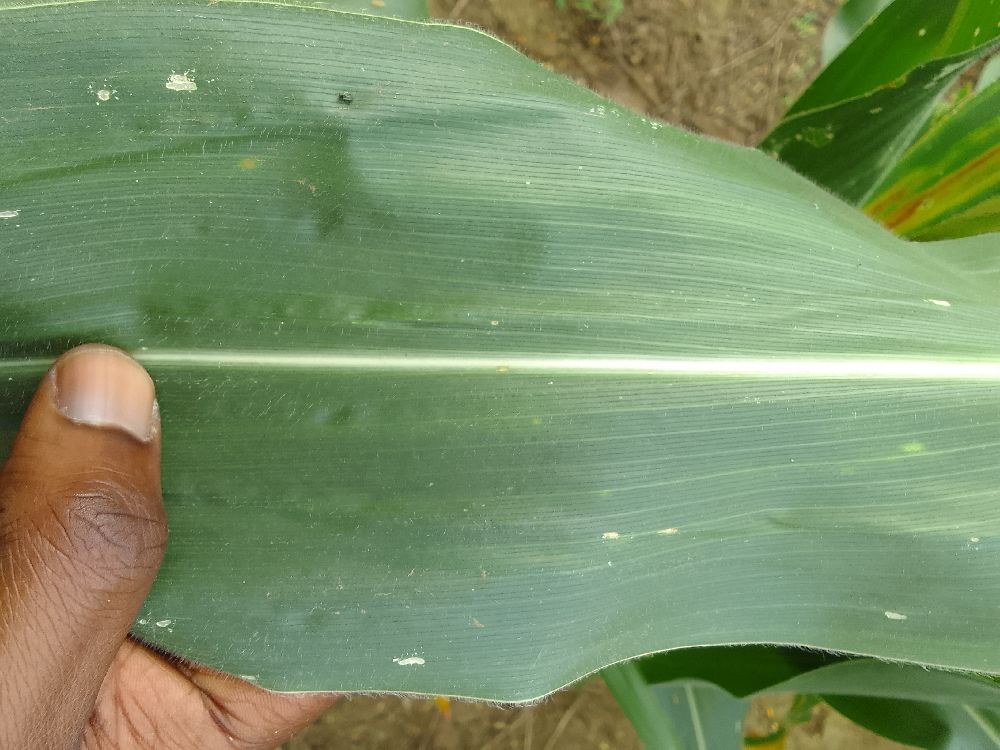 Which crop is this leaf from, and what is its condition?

maize, healthy
